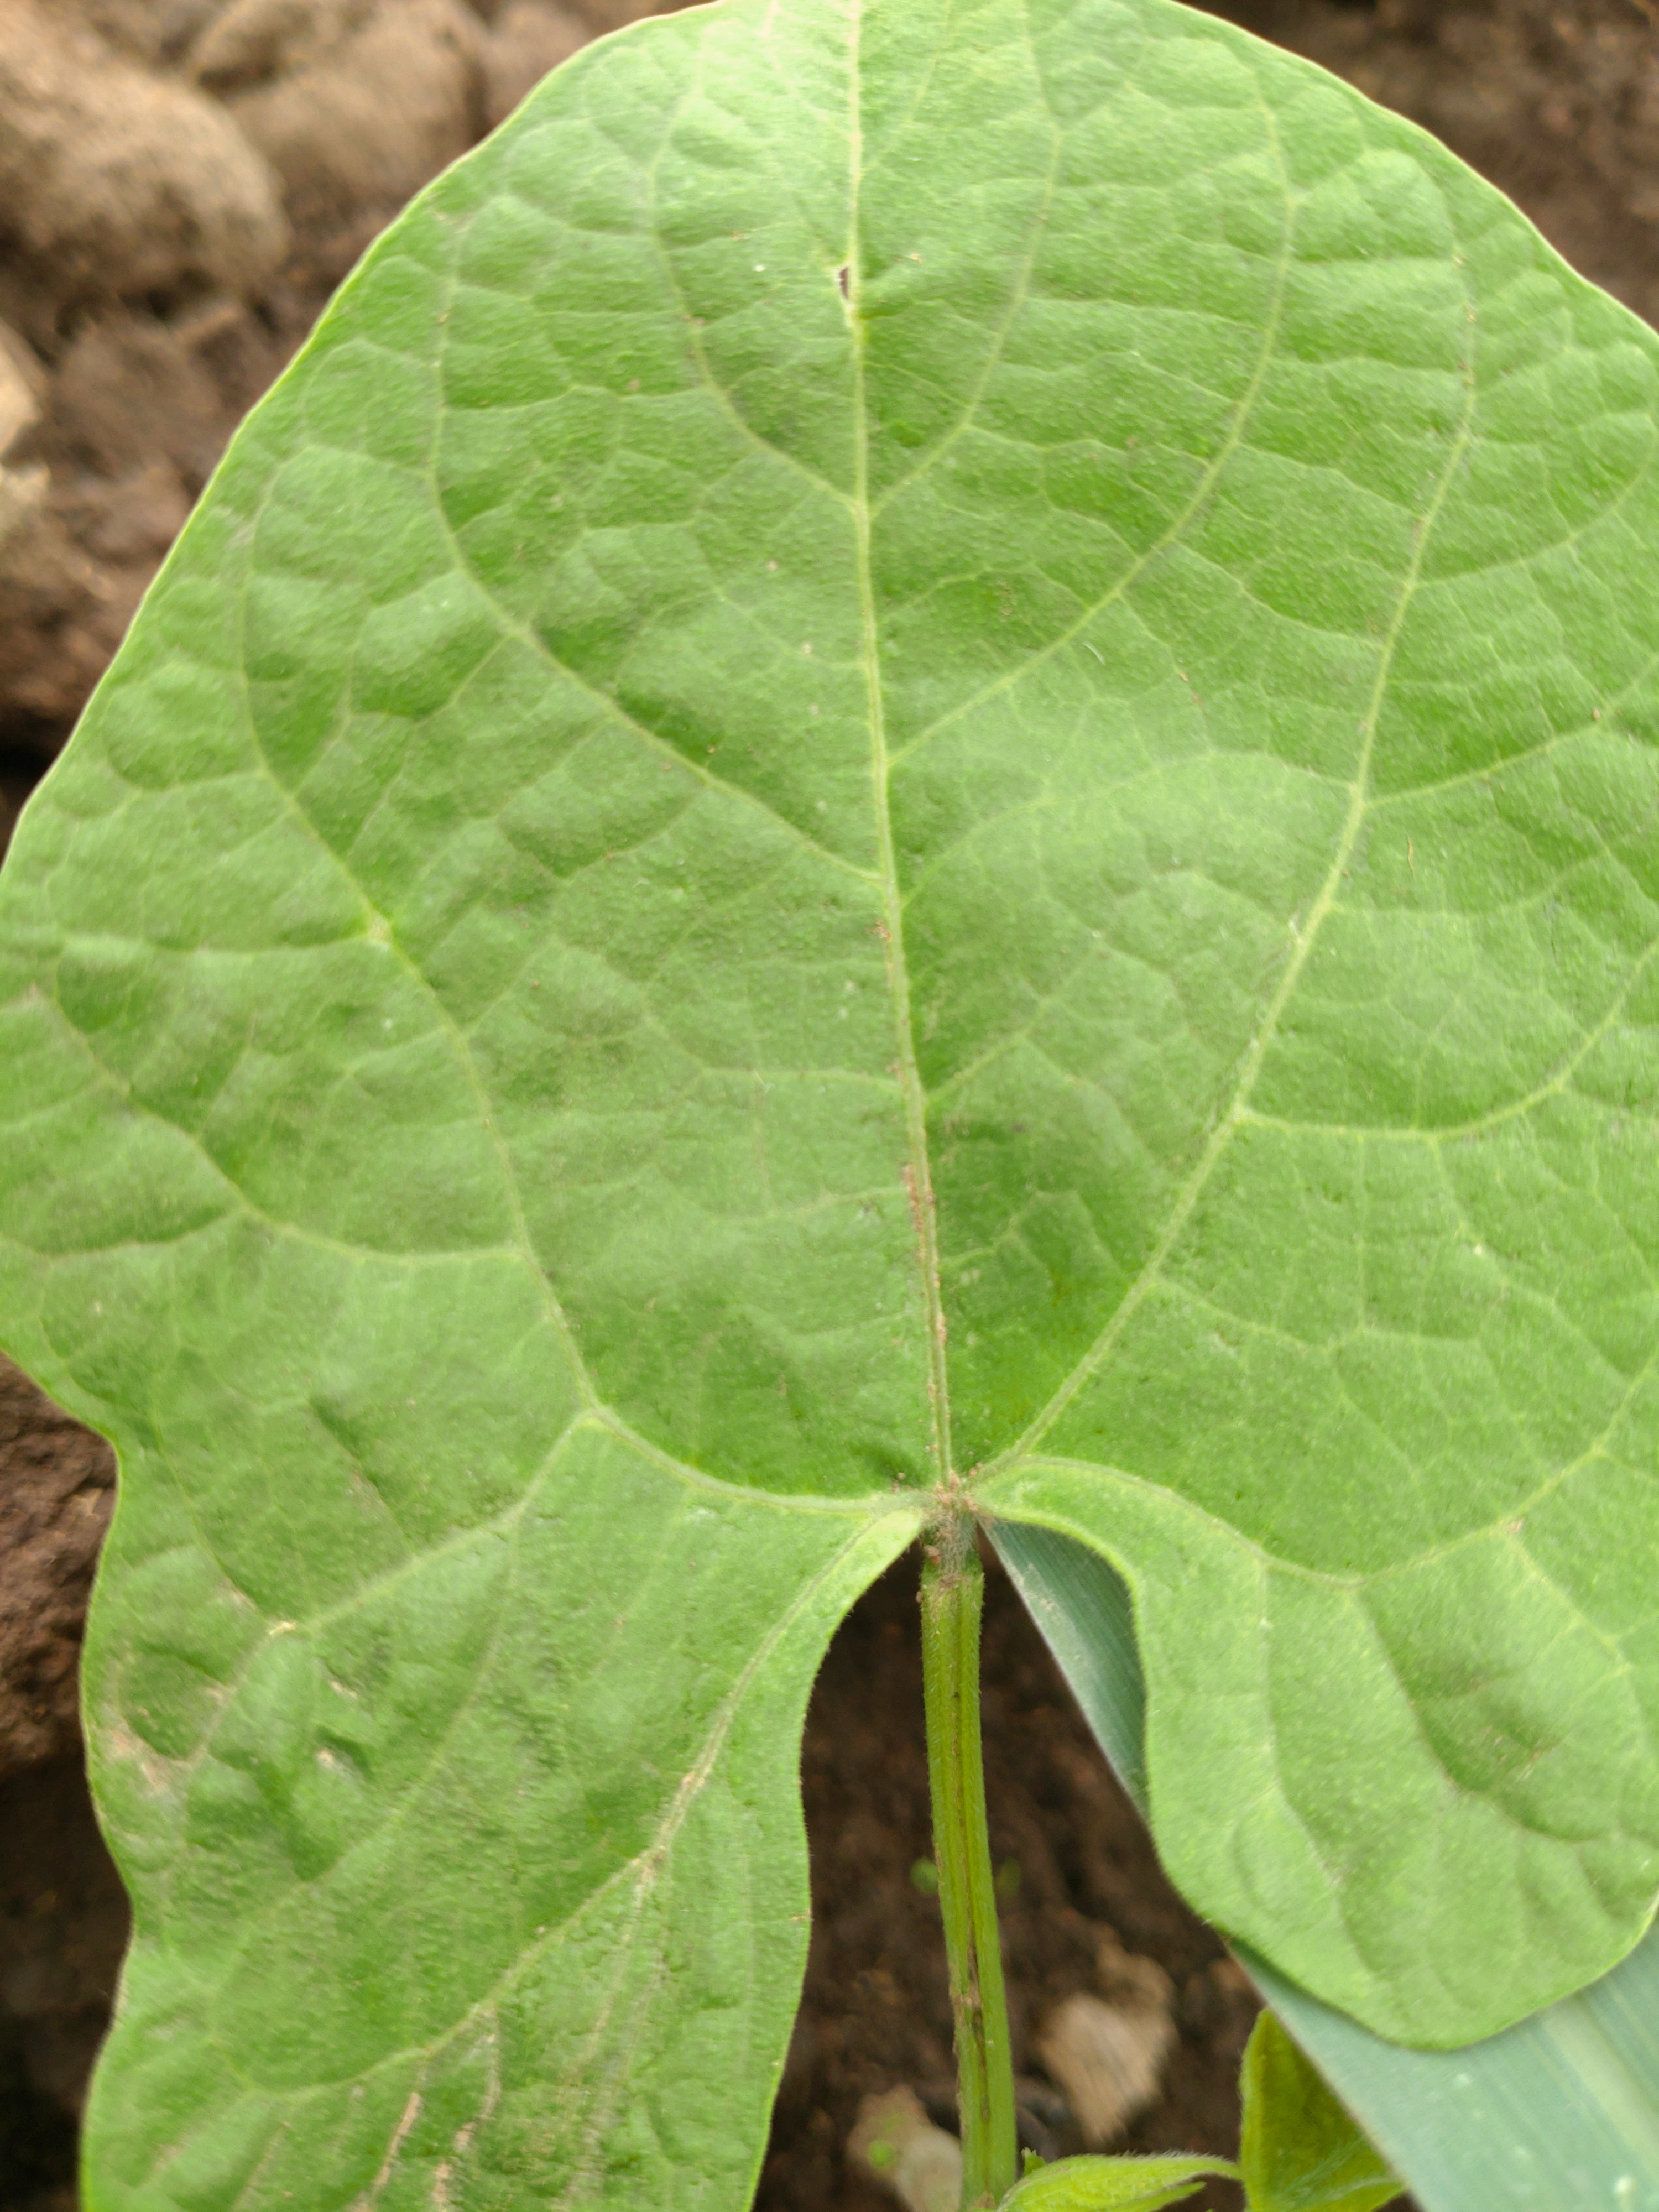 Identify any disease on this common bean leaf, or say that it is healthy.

healthy
